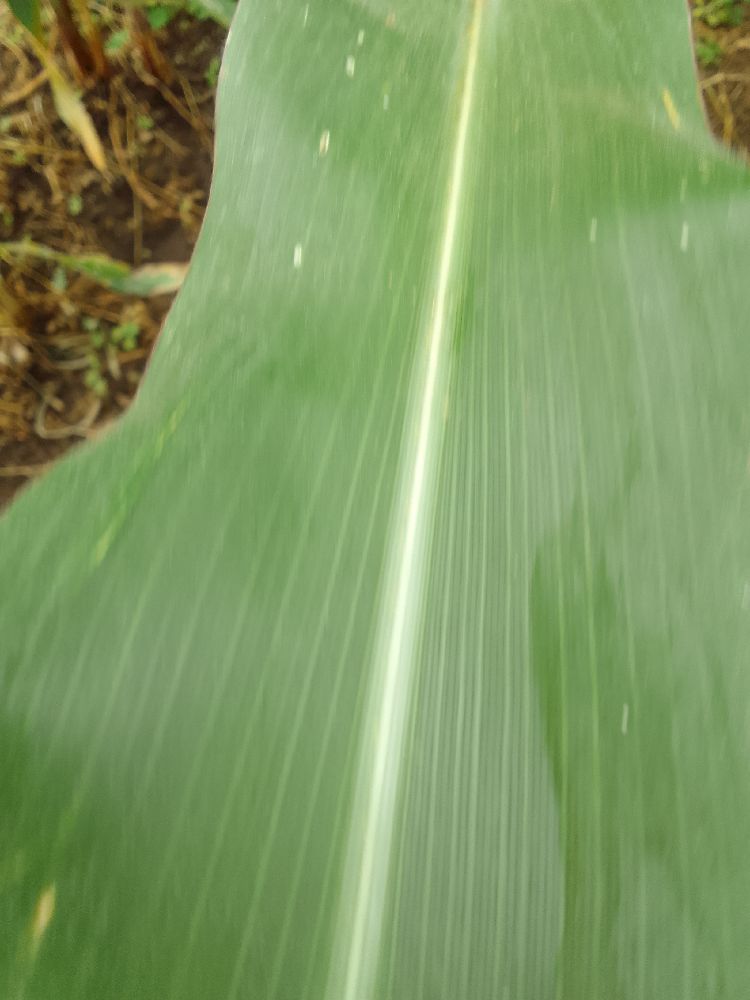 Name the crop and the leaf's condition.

maize, healthy
